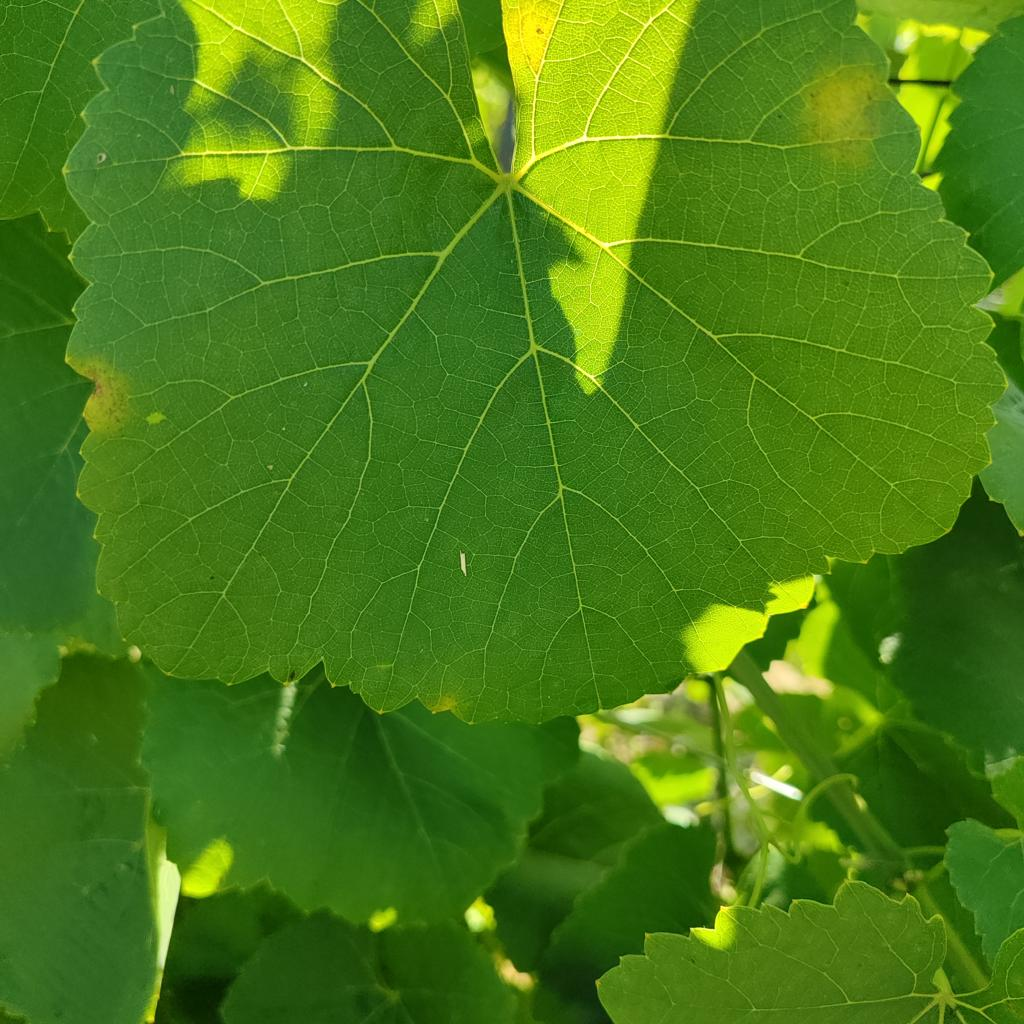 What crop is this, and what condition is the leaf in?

grapevine, downy mildew
